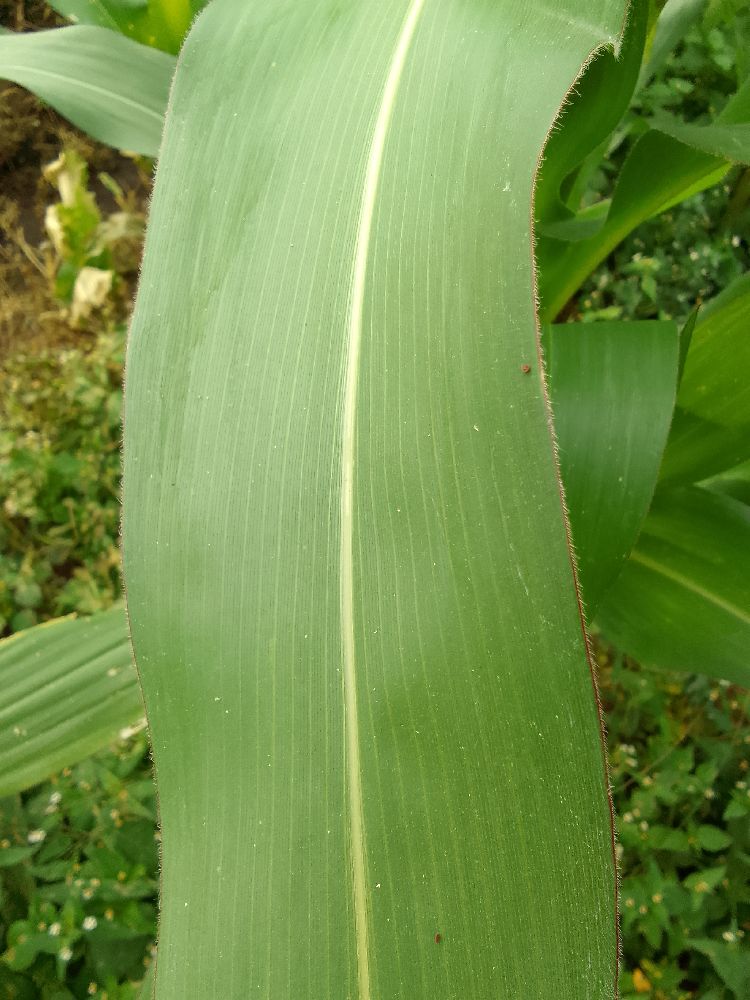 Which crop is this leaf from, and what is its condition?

maize, healthy
